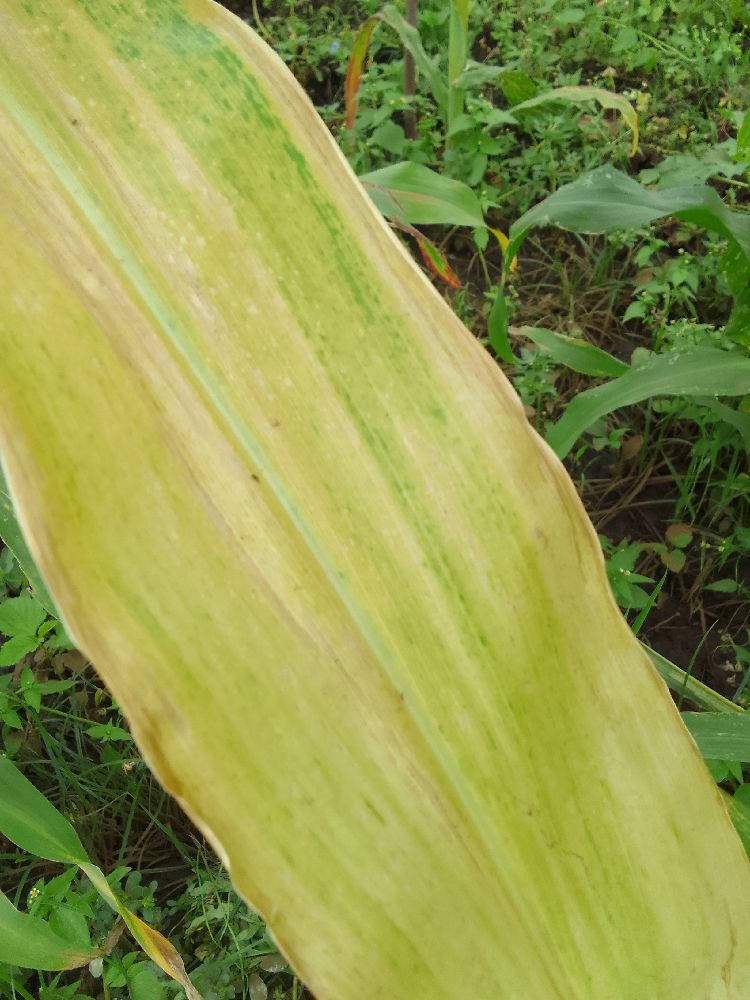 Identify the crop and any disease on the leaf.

maize, maize lethal necrosis
